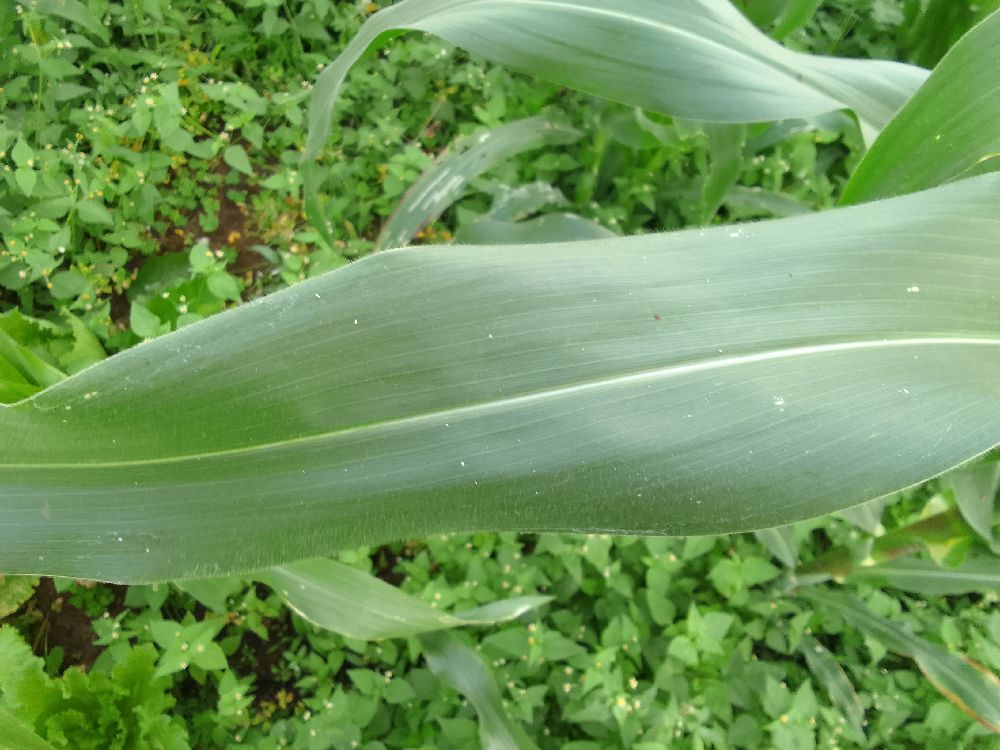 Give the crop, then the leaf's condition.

maize, healthy
